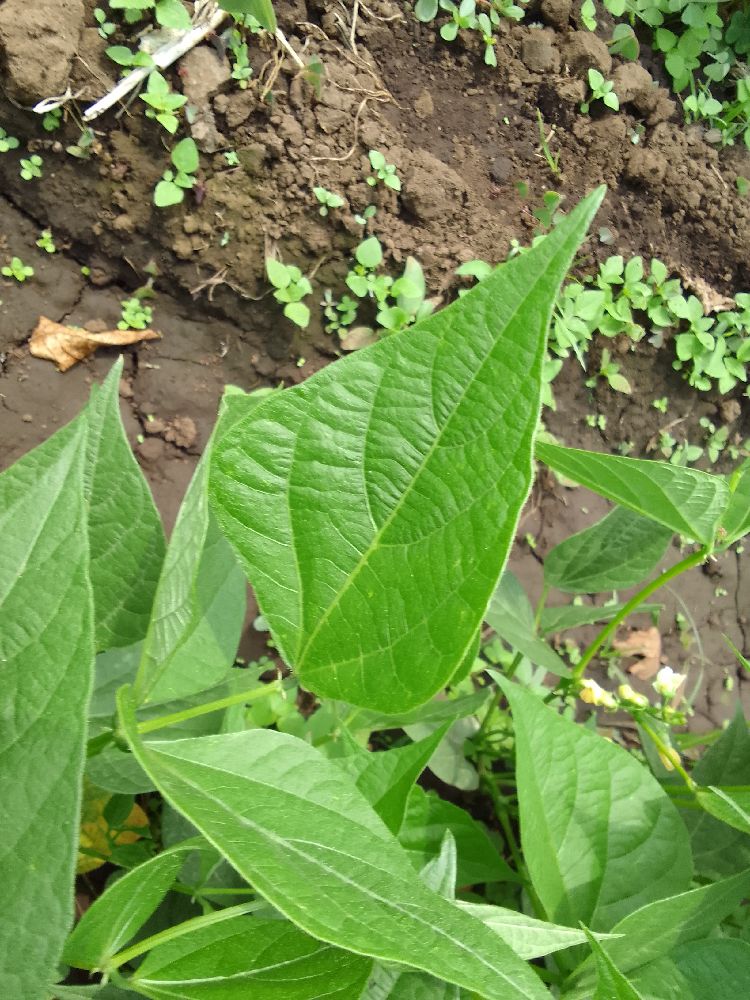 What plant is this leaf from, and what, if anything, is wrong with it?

common bean, healthy
